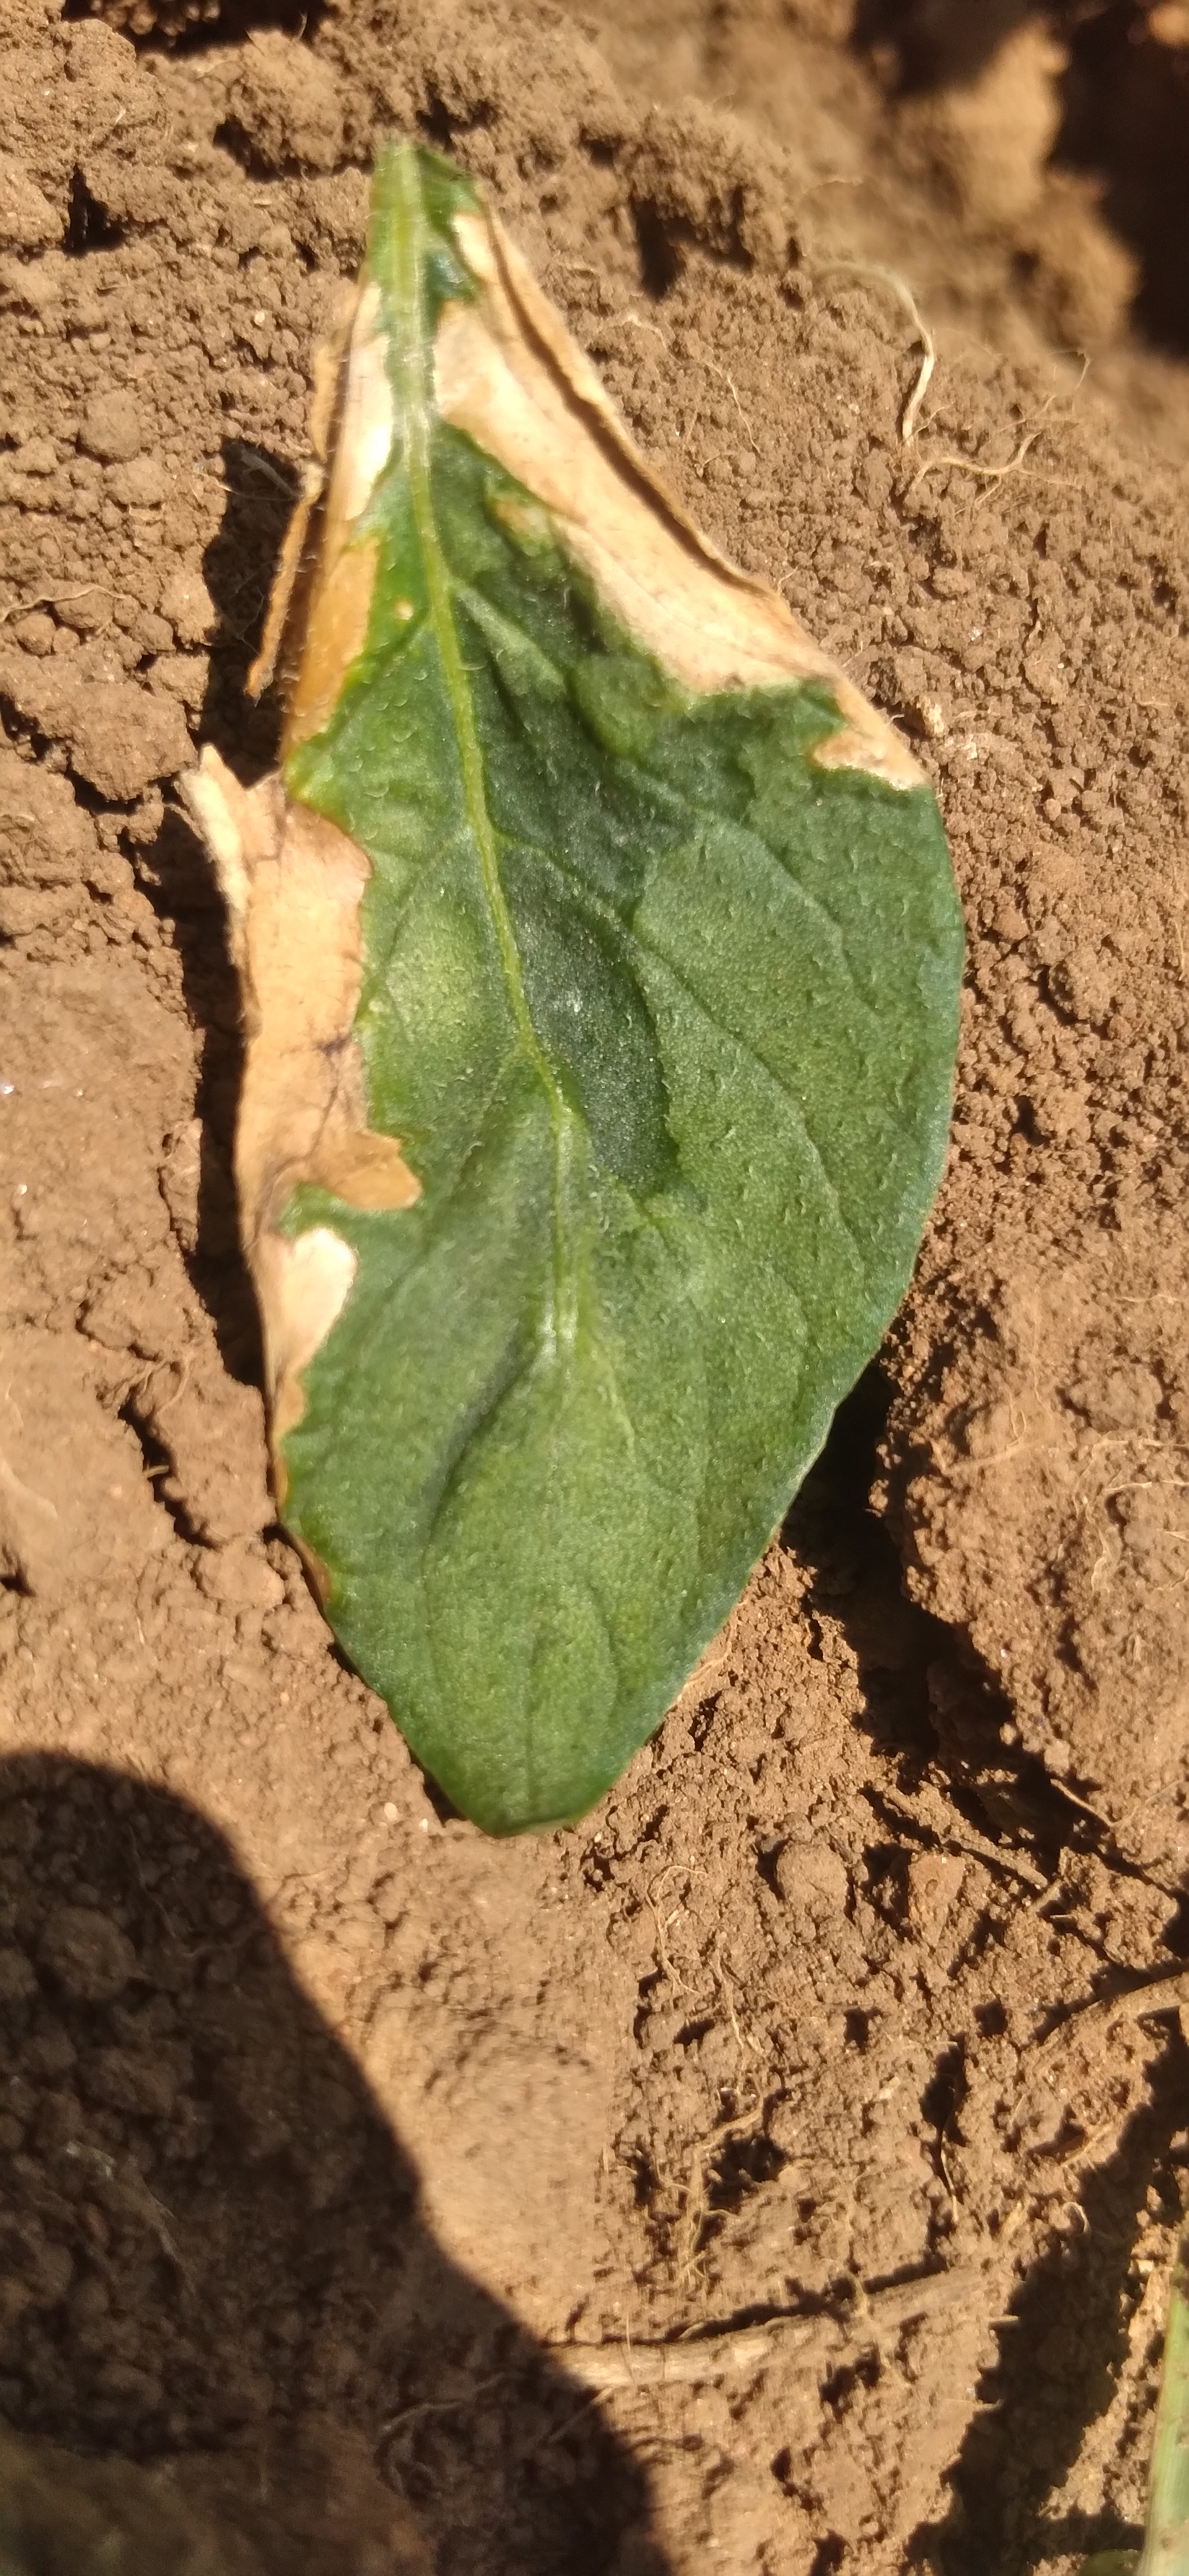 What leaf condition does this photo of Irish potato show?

early blight
